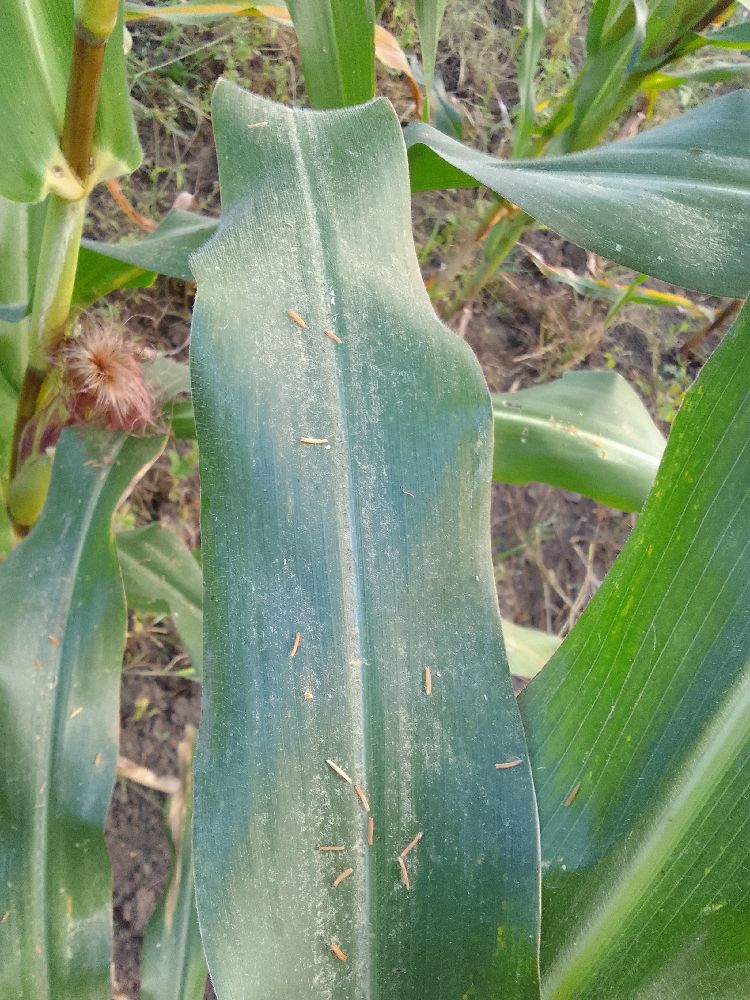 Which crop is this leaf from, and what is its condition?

maize, healthy
